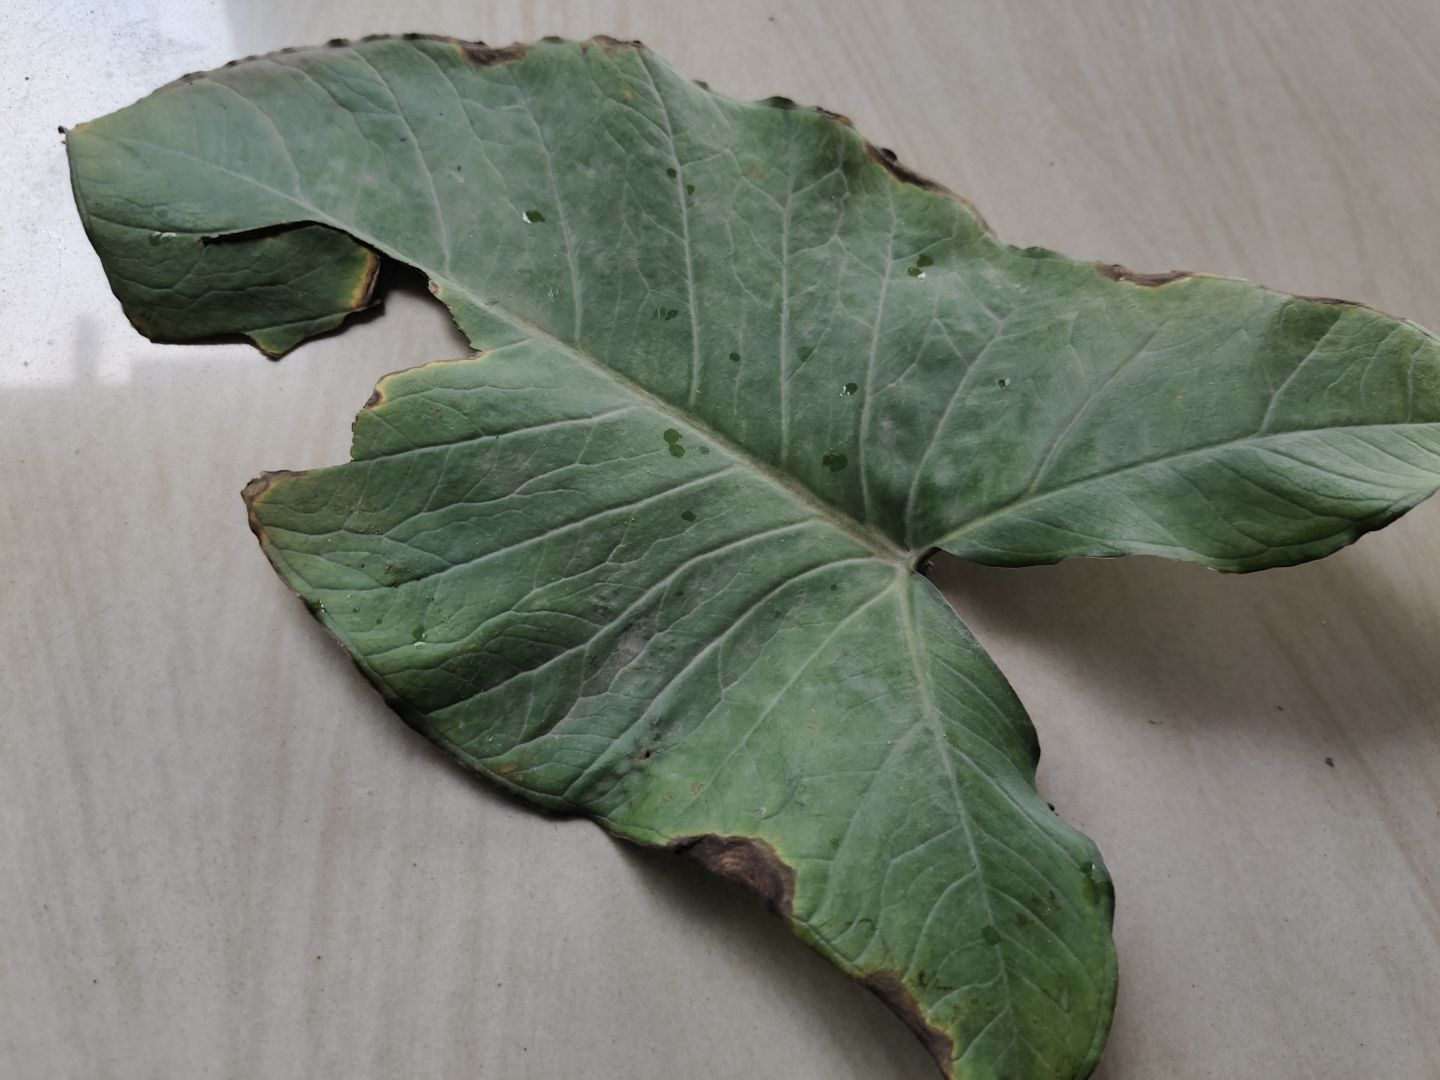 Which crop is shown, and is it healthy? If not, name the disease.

taro, leaf blight
